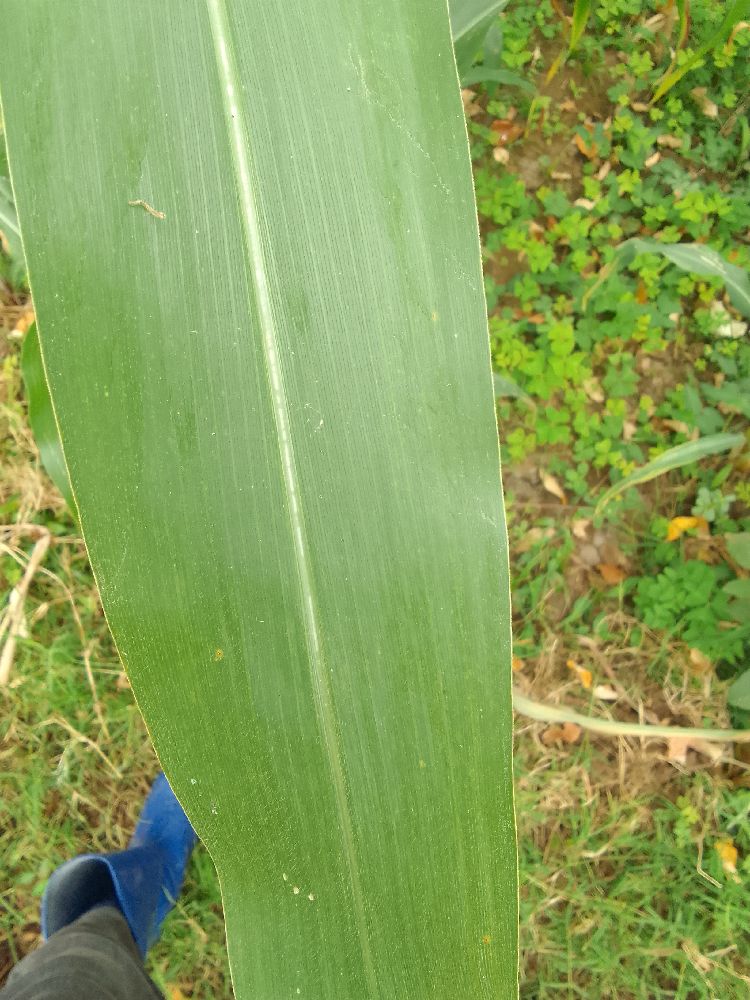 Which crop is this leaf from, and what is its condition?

maize, healthy
